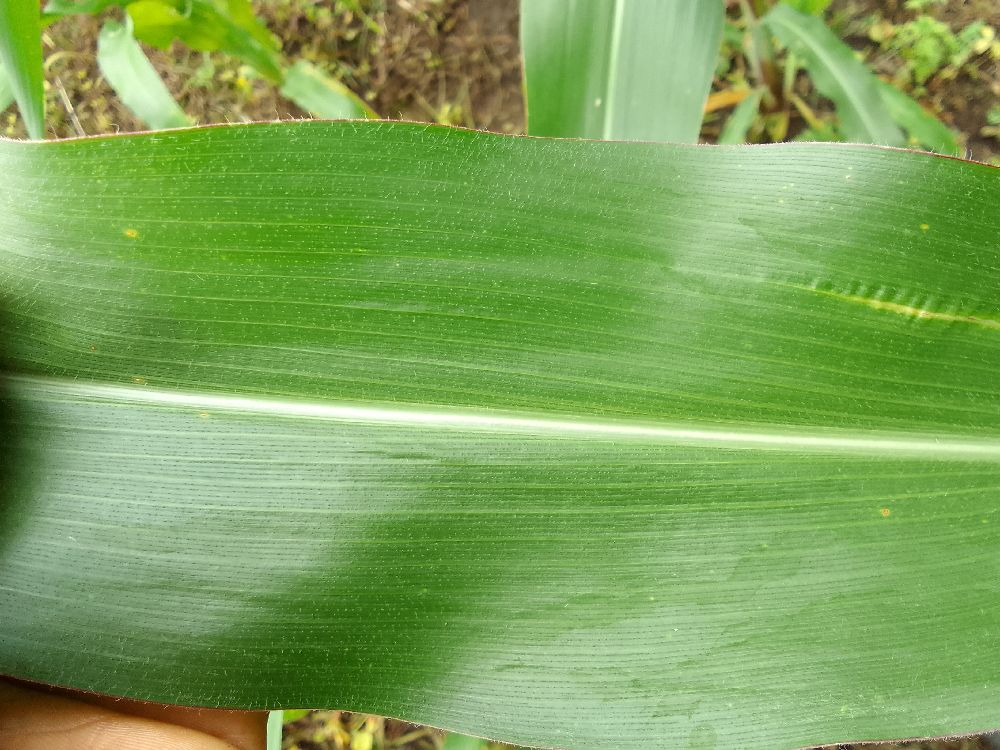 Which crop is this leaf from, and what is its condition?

maize, healthy
